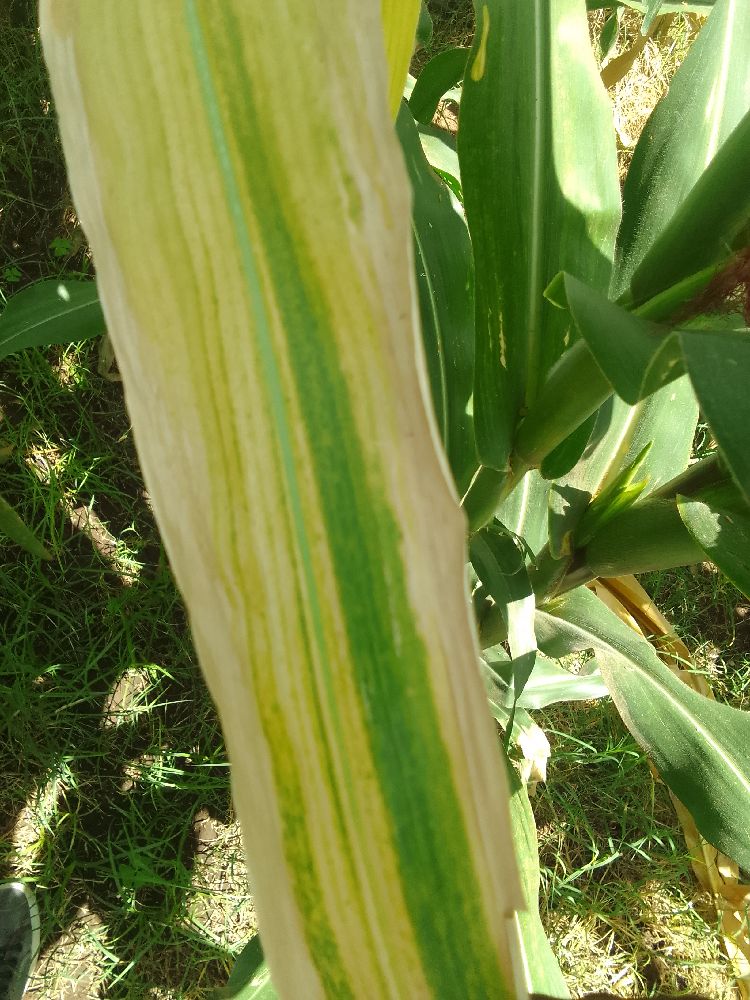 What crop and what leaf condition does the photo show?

maize, maize lethal necrosis
